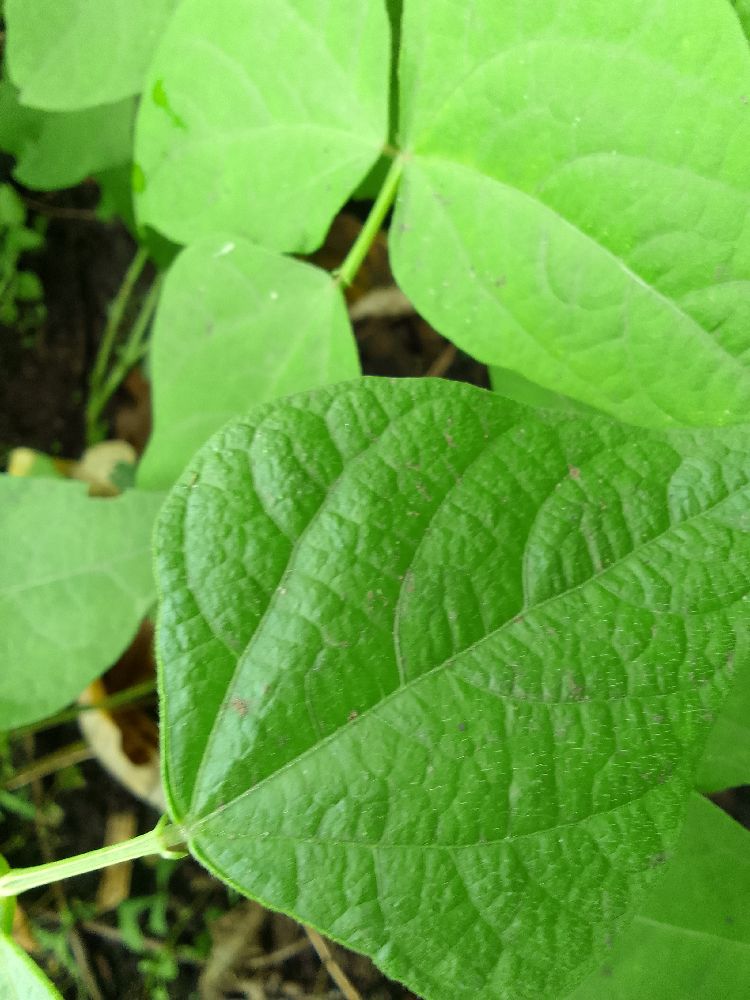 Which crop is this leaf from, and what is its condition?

common bean, healthy
